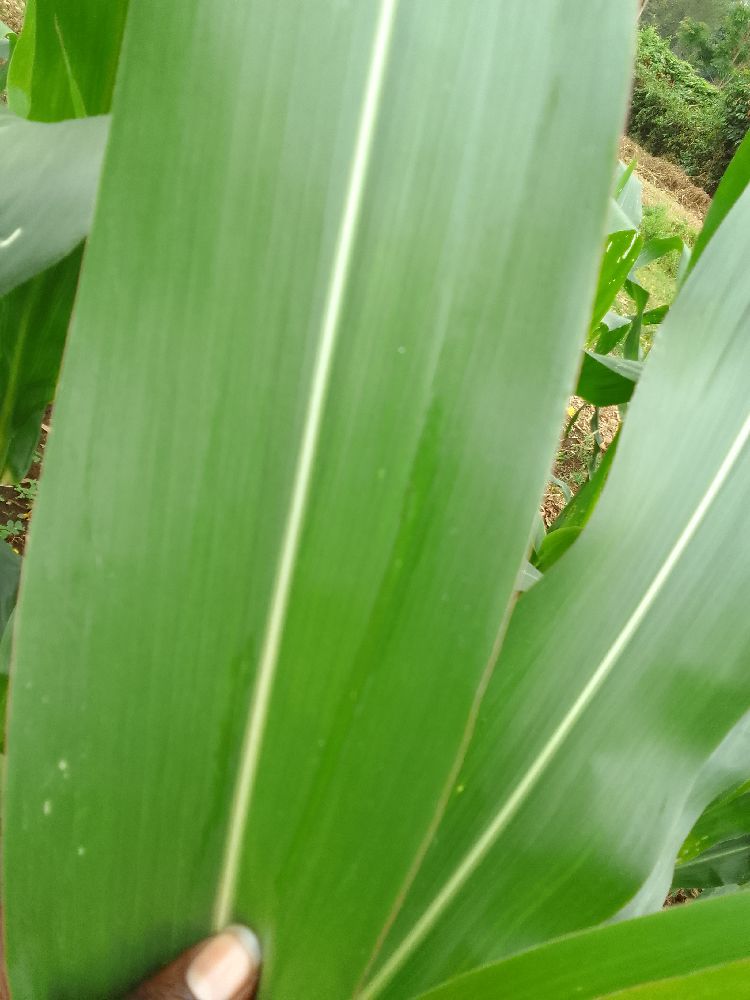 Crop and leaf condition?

maize, healthy
